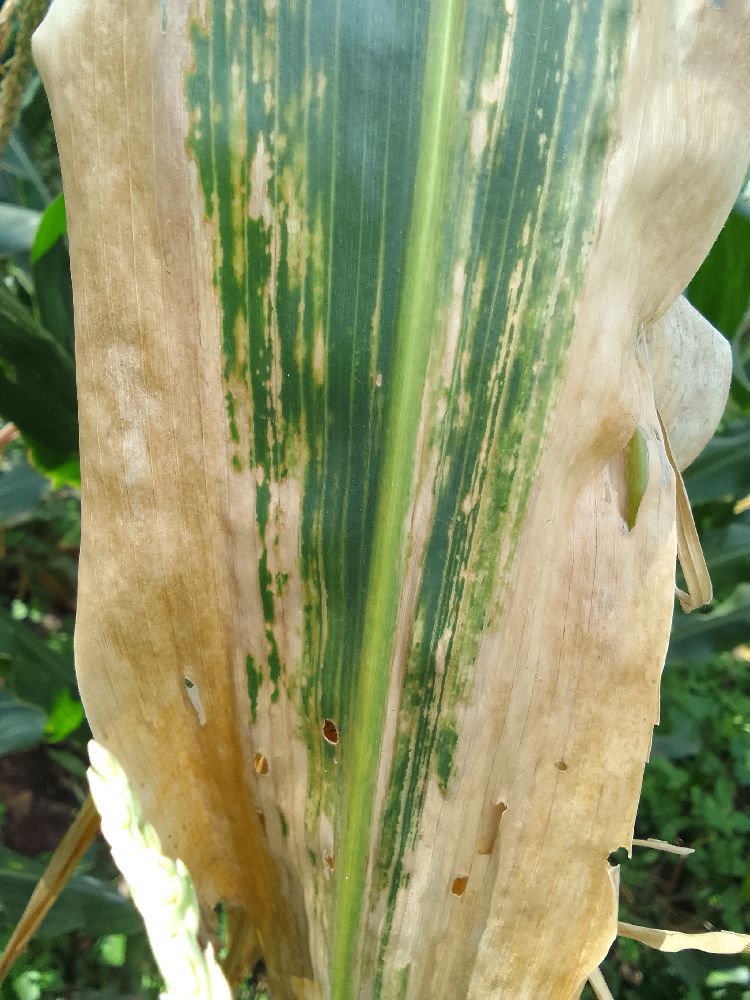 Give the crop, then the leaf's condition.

maize, maize lethal necrosis
